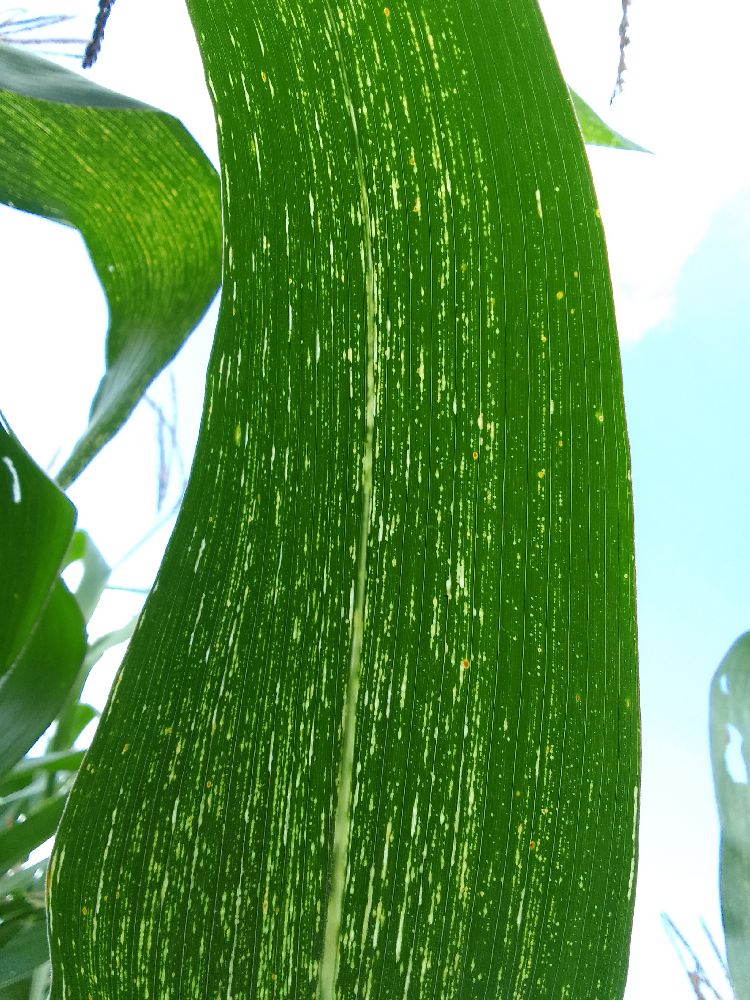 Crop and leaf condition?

maize, maize streak virus
